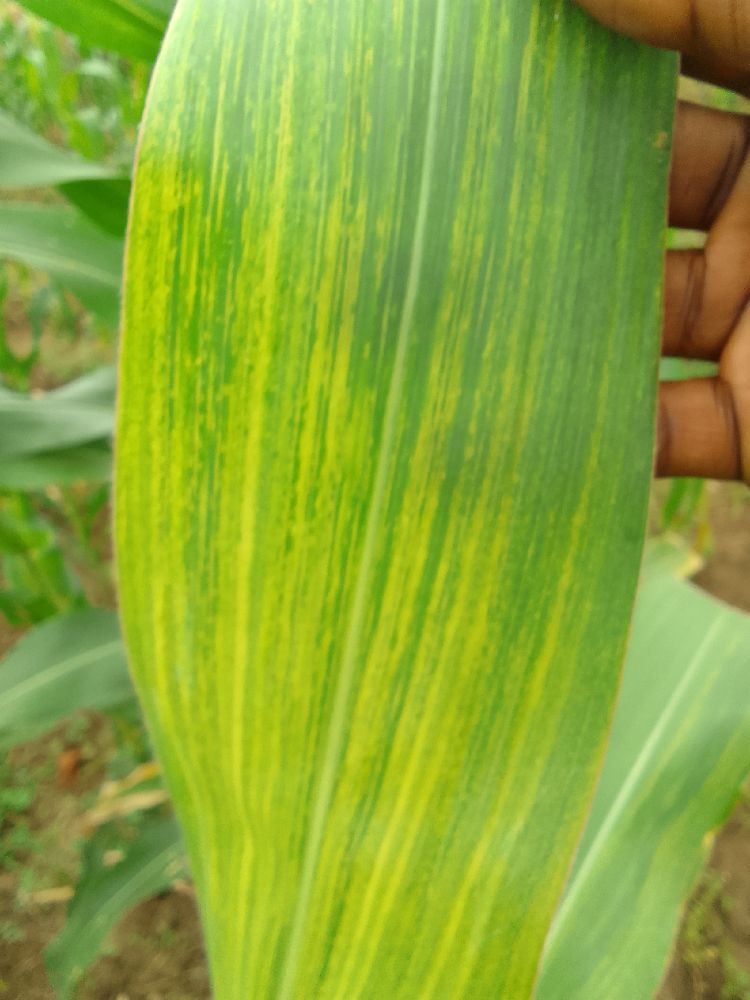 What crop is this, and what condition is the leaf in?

maize, maize lethal necrosis
